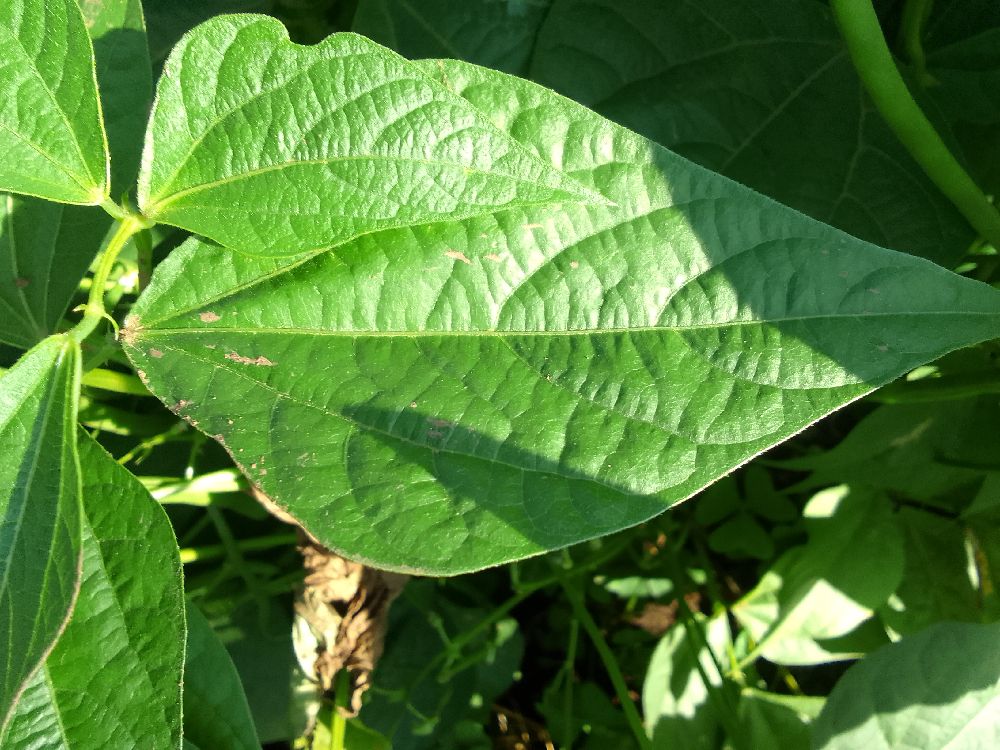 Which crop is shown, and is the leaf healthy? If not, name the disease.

common bean, healthy
